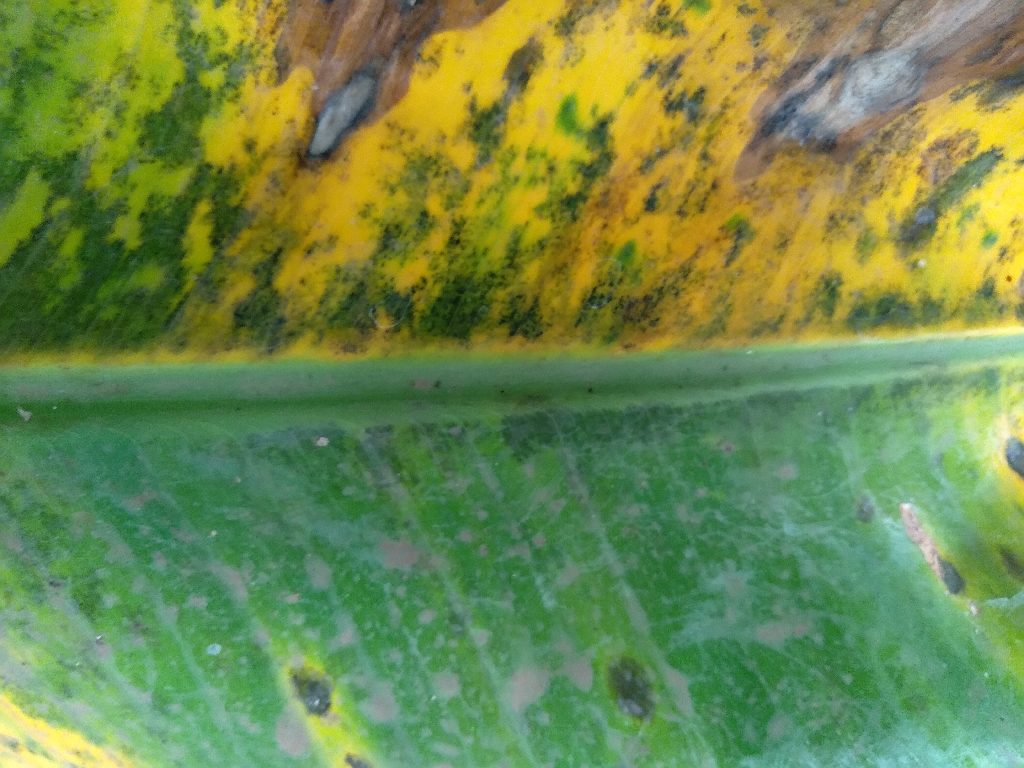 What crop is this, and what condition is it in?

banana, black sigatoka
